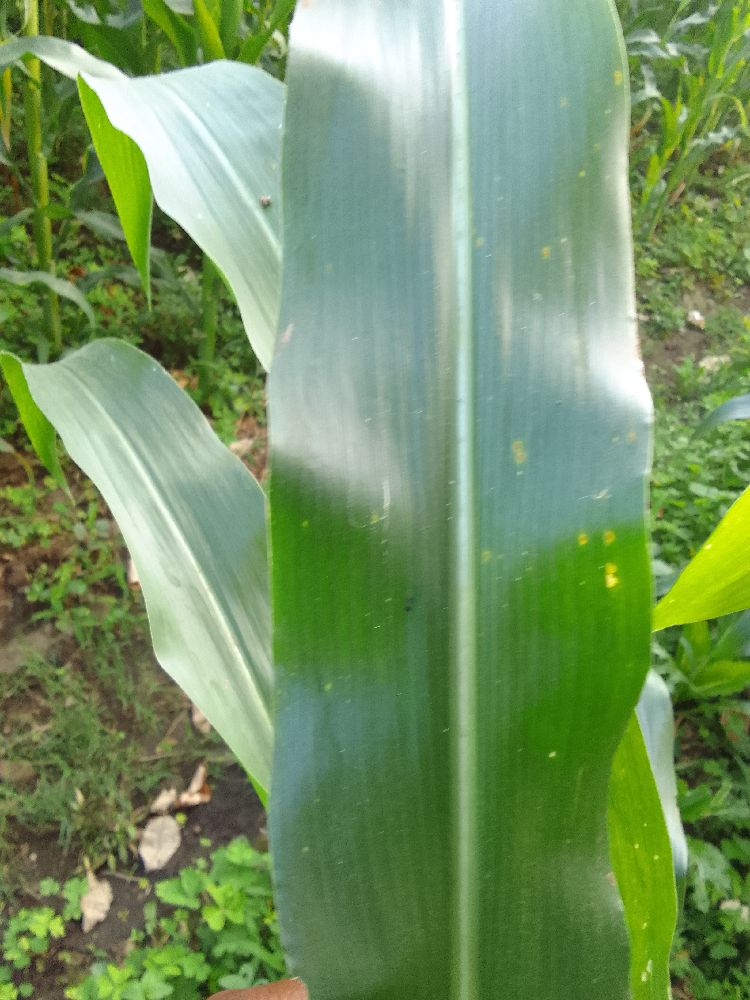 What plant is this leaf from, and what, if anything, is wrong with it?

maize, healthy
